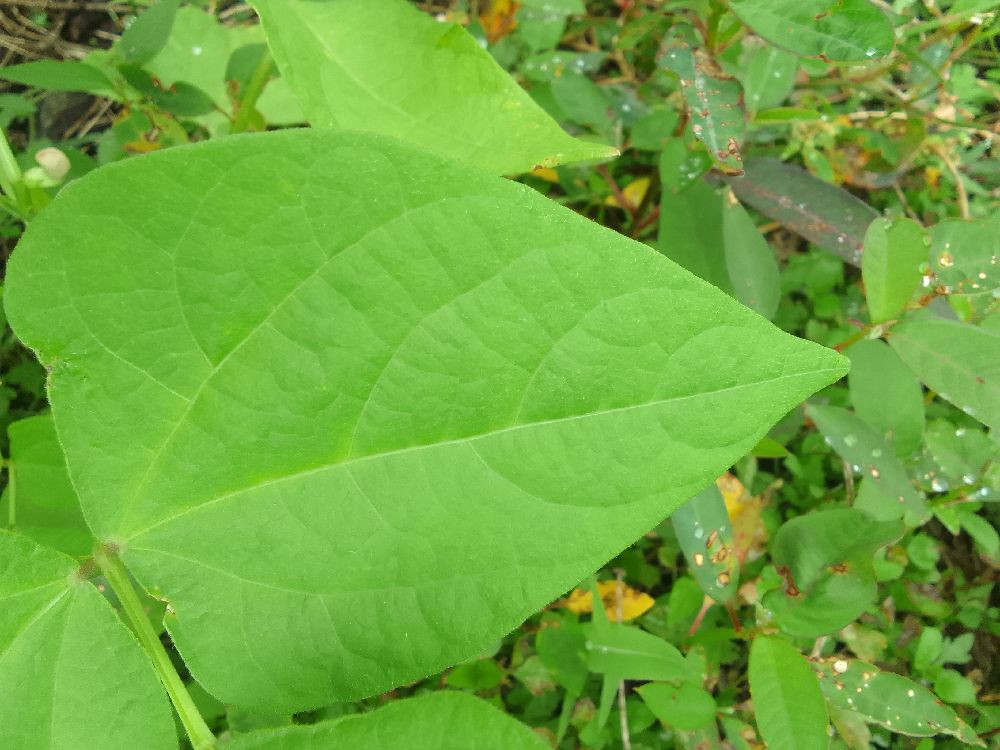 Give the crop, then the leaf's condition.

common bean, healthy
